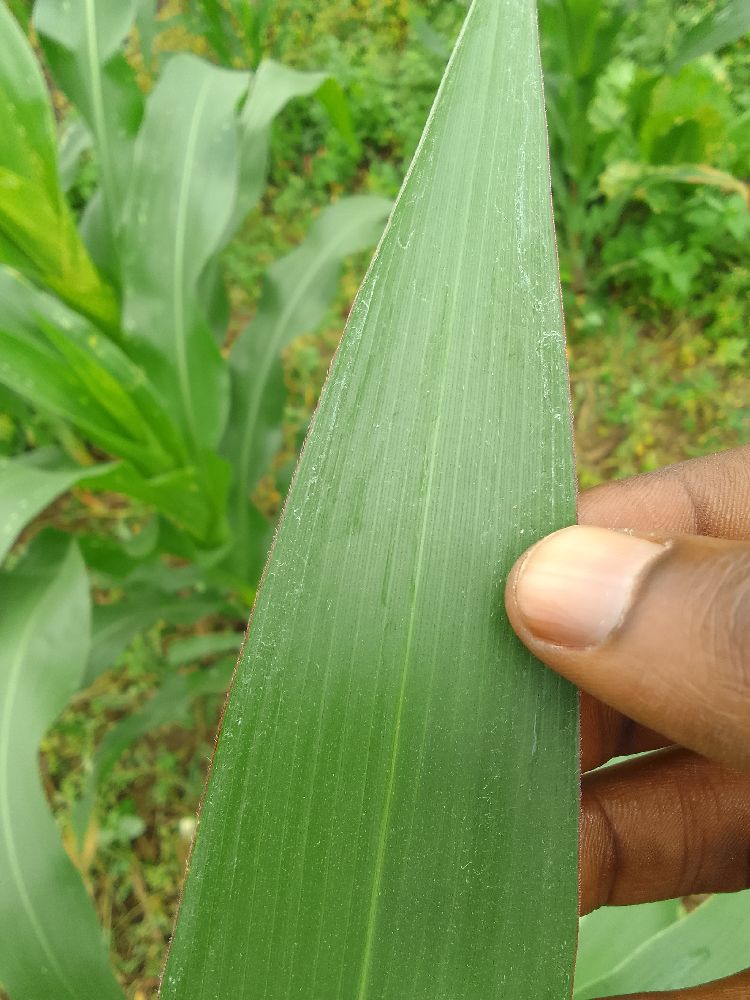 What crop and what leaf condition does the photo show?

maize, healthy
